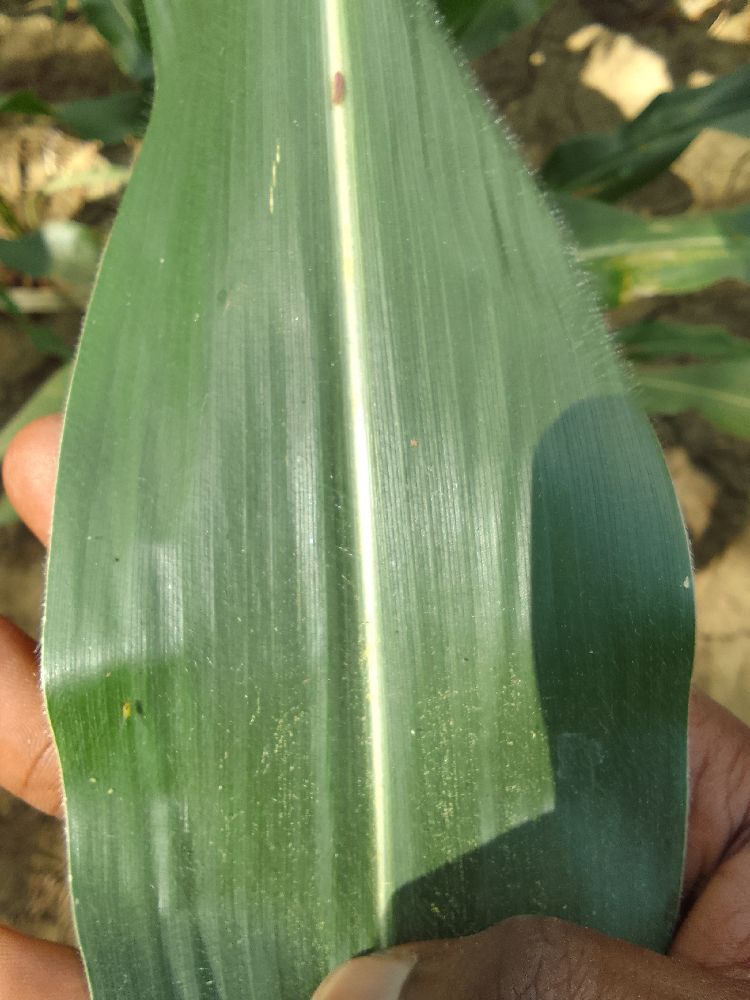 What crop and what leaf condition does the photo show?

maize, healthy
